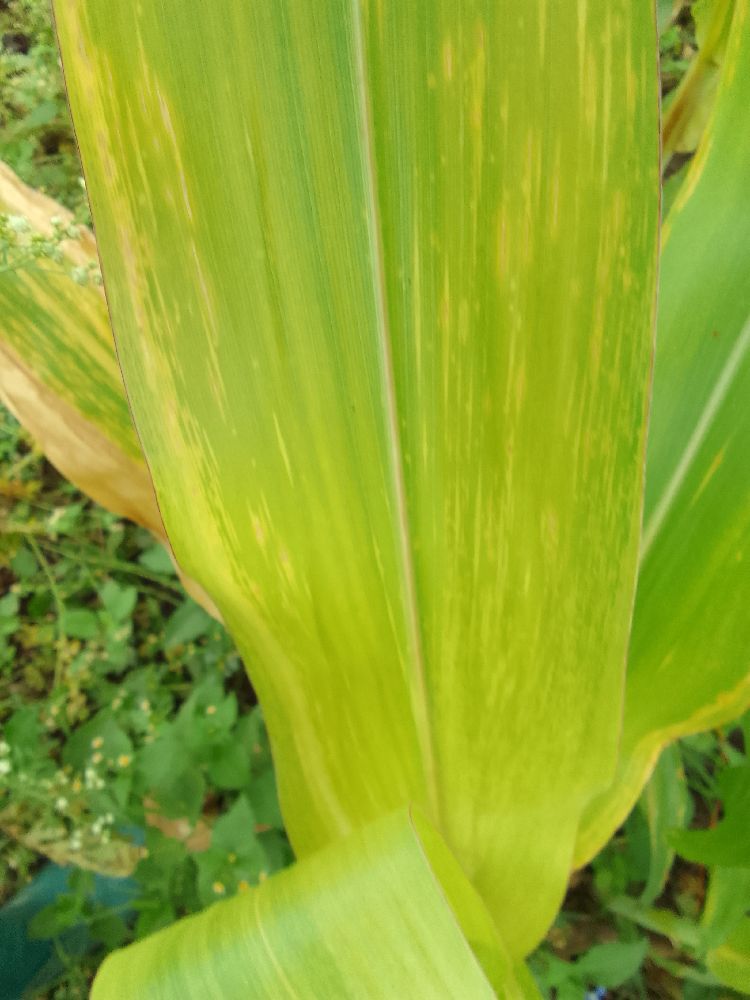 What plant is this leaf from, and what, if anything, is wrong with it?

maize, maize lethal necrosis
